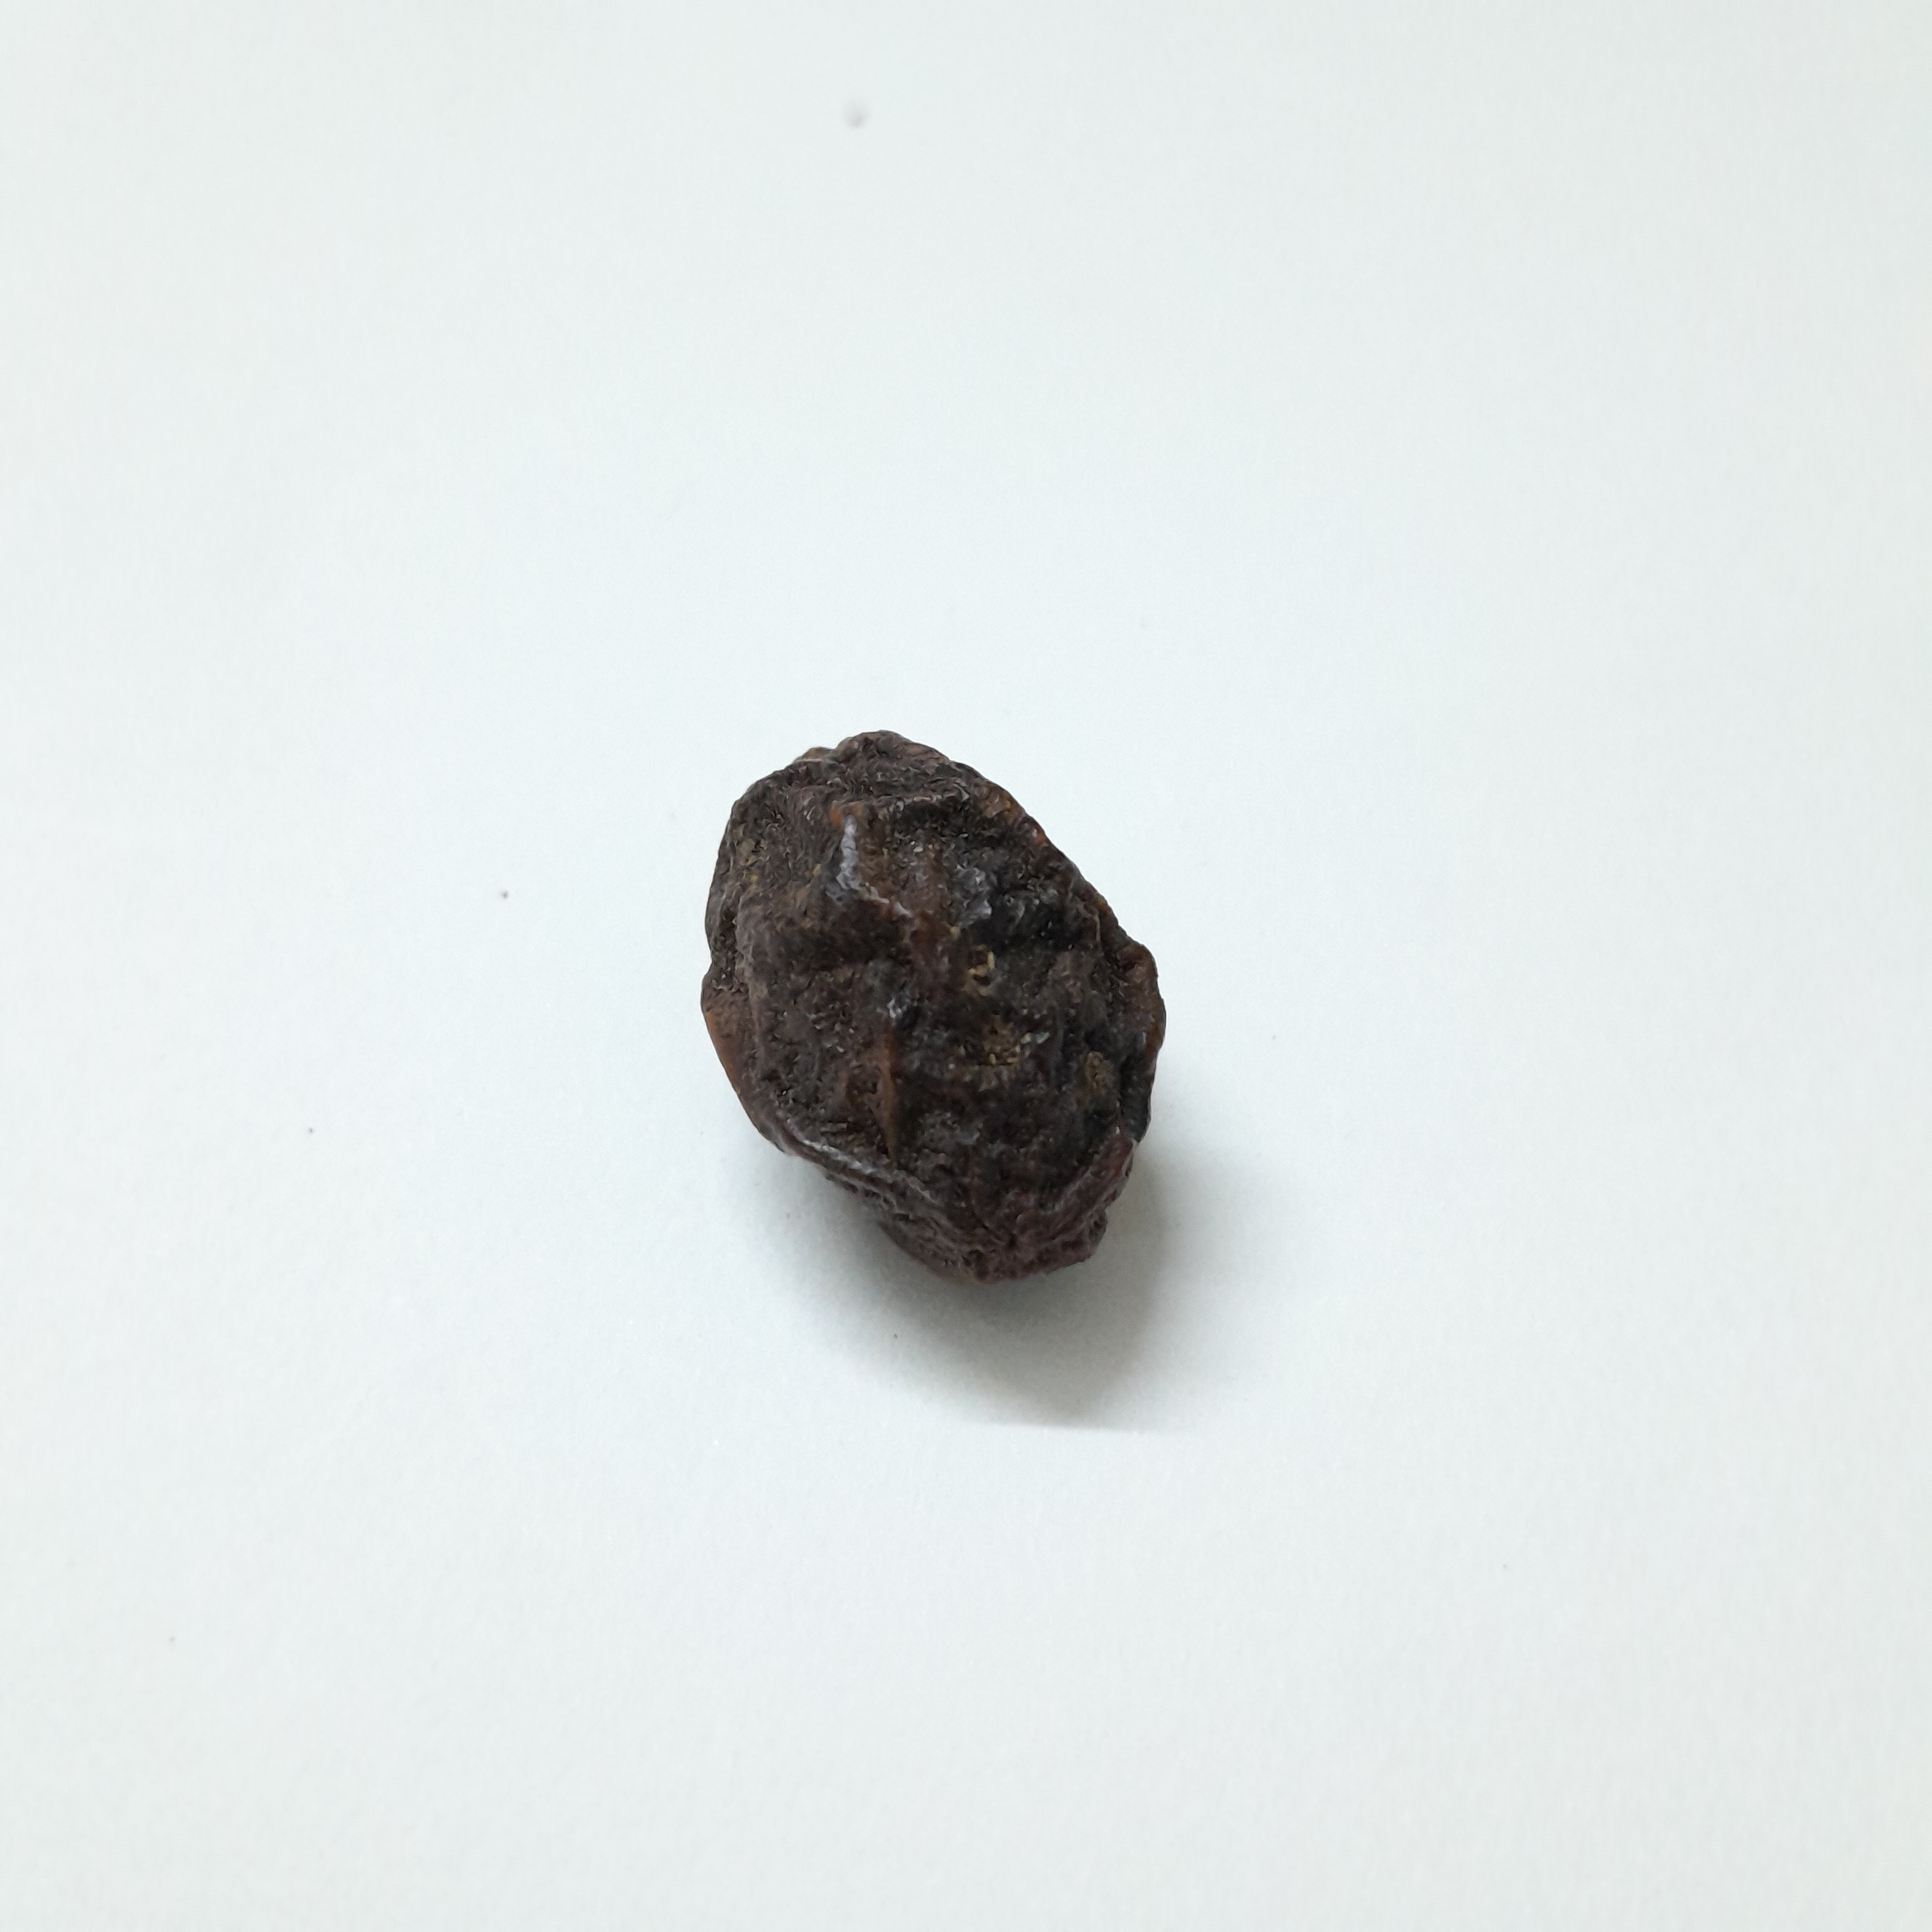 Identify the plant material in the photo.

kadukharik
